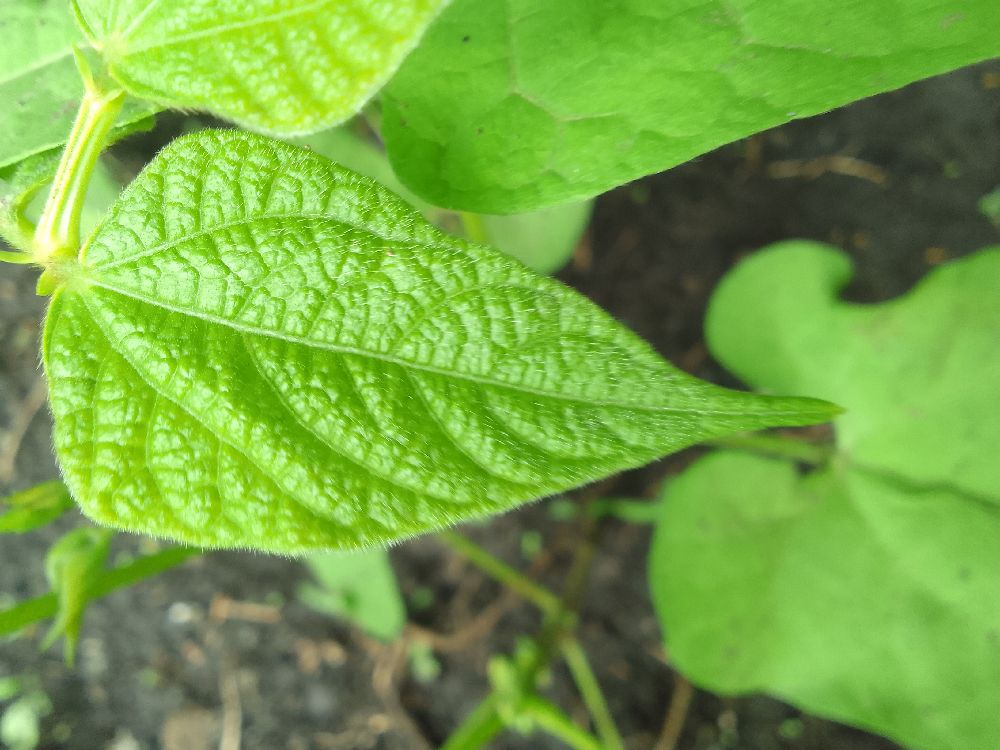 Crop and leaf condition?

common bean, healthy
